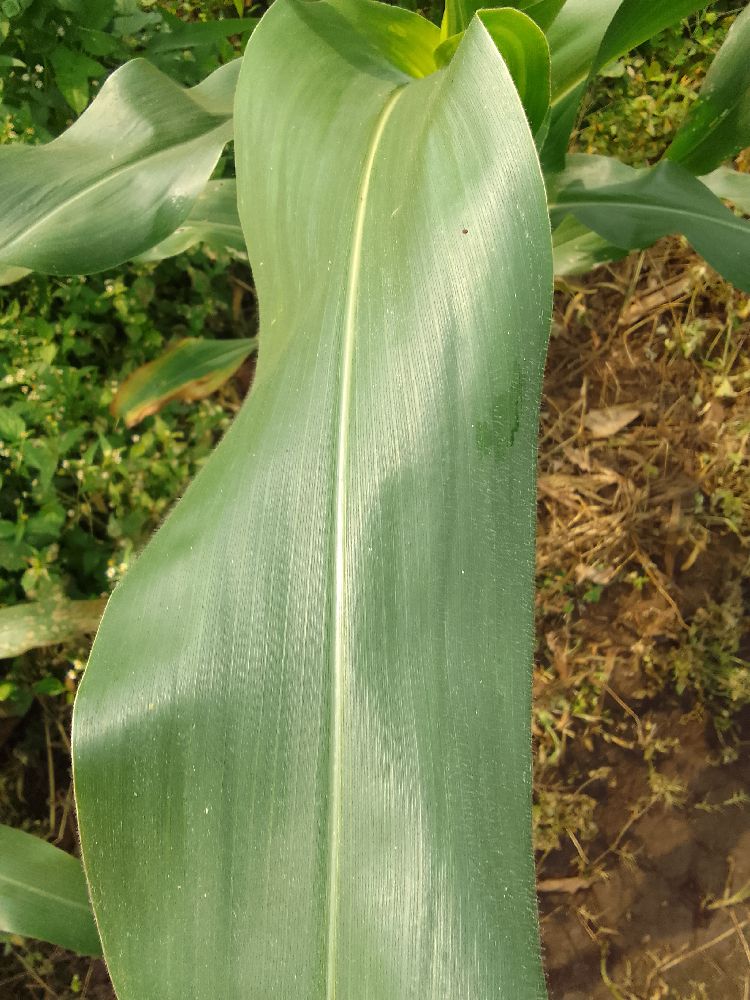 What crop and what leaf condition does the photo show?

maize, healthy
